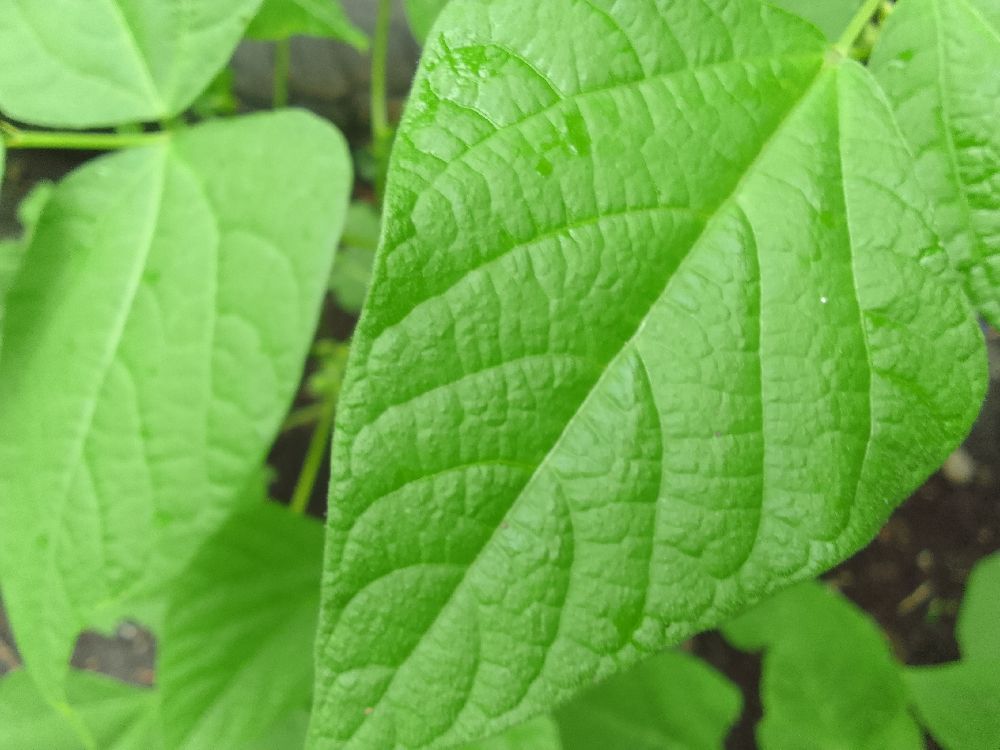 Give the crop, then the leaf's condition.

common bean, healthy
